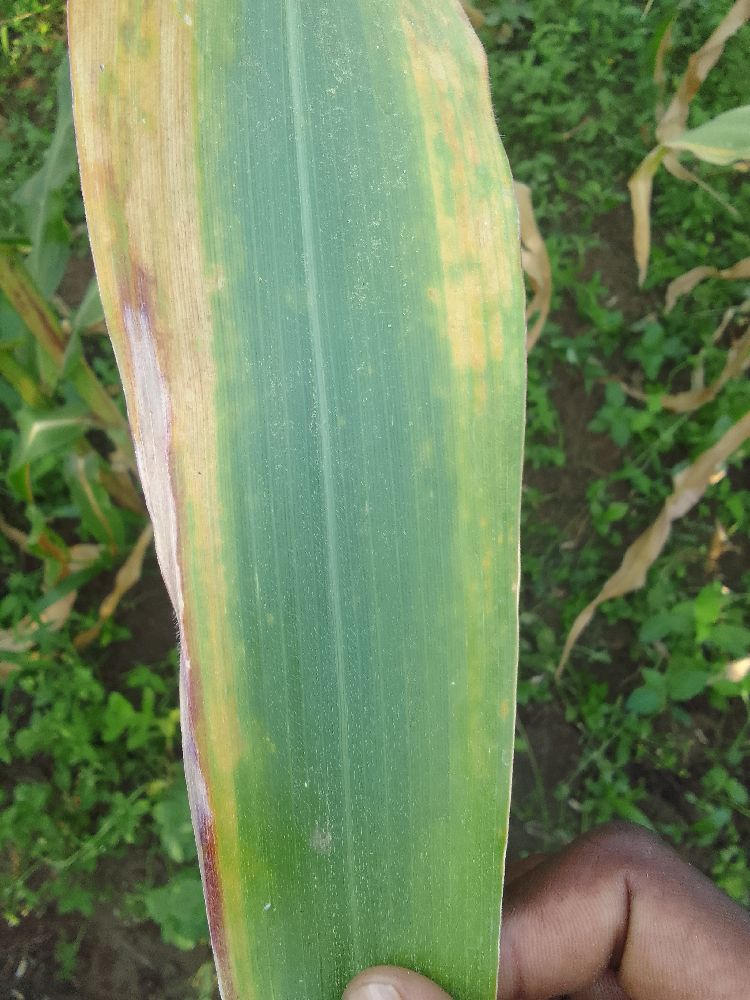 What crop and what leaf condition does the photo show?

maize, maize lethal necrosis
